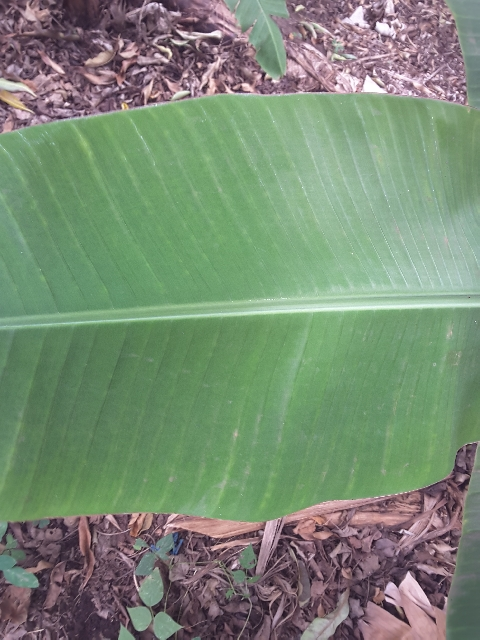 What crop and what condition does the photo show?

banana, healthy
